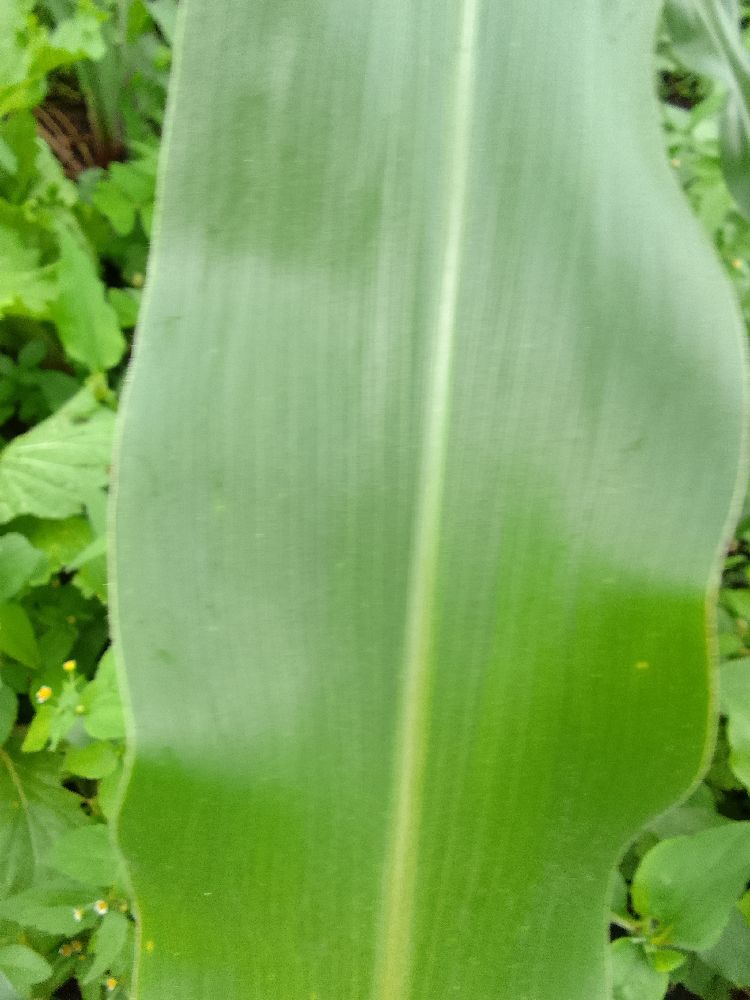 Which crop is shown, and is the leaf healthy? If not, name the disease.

maize, healthy
